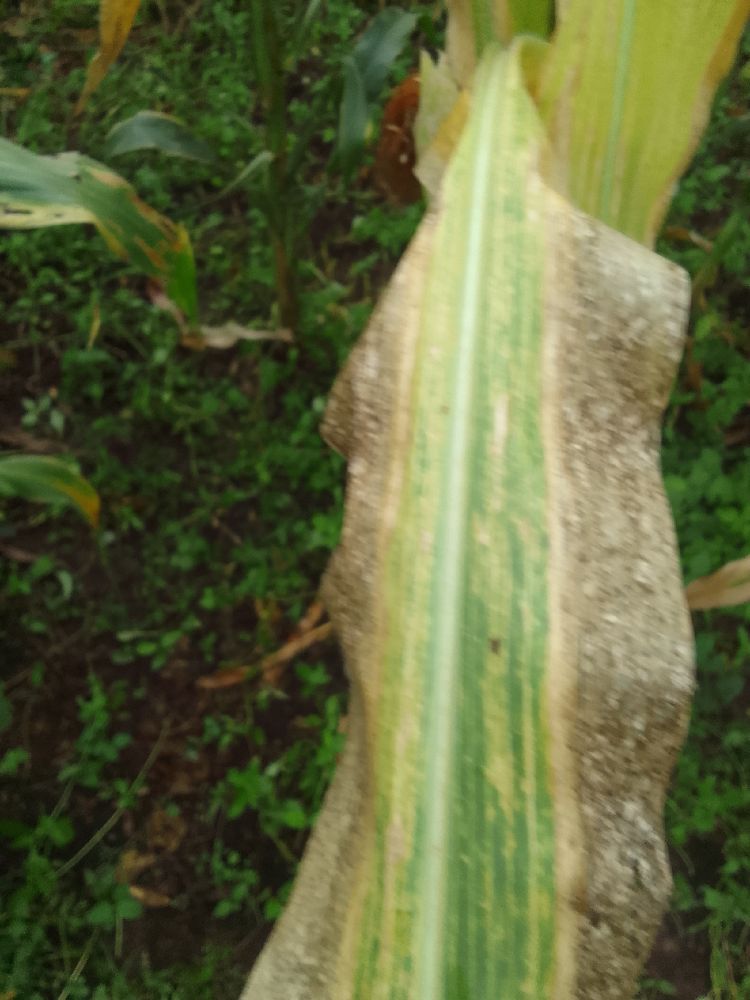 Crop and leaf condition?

maize, maize lethal necrosis
